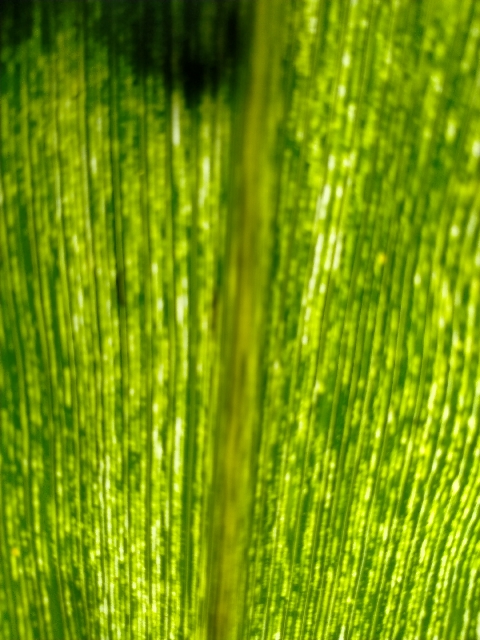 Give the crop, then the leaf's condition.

maize, maize streak virus
